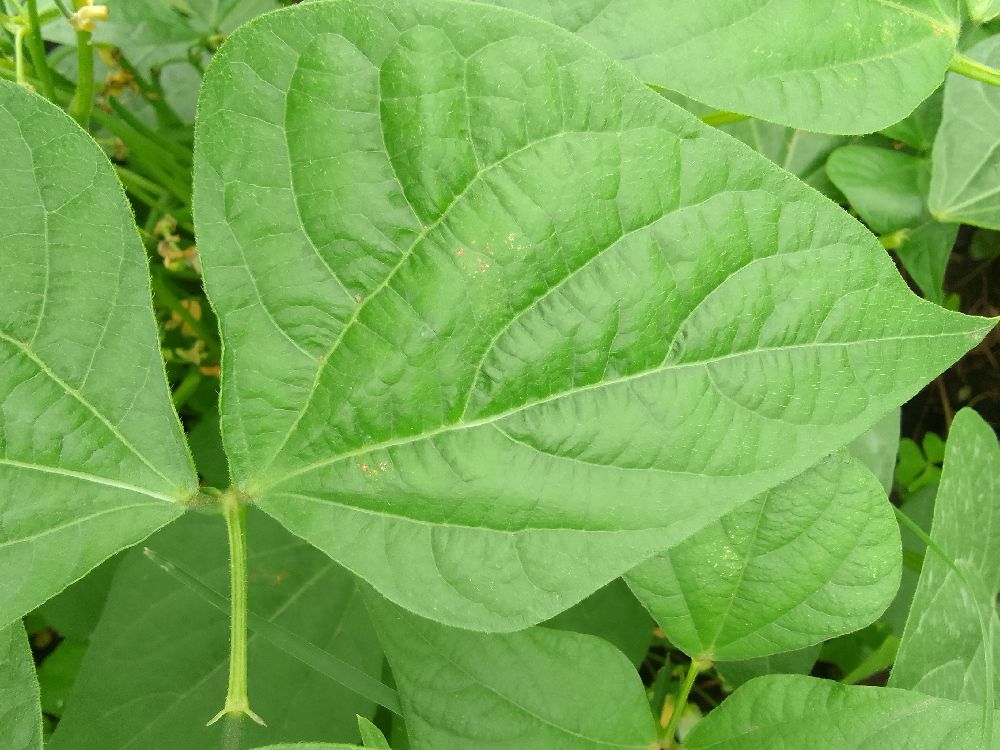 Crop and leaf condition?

common bean, healthy
